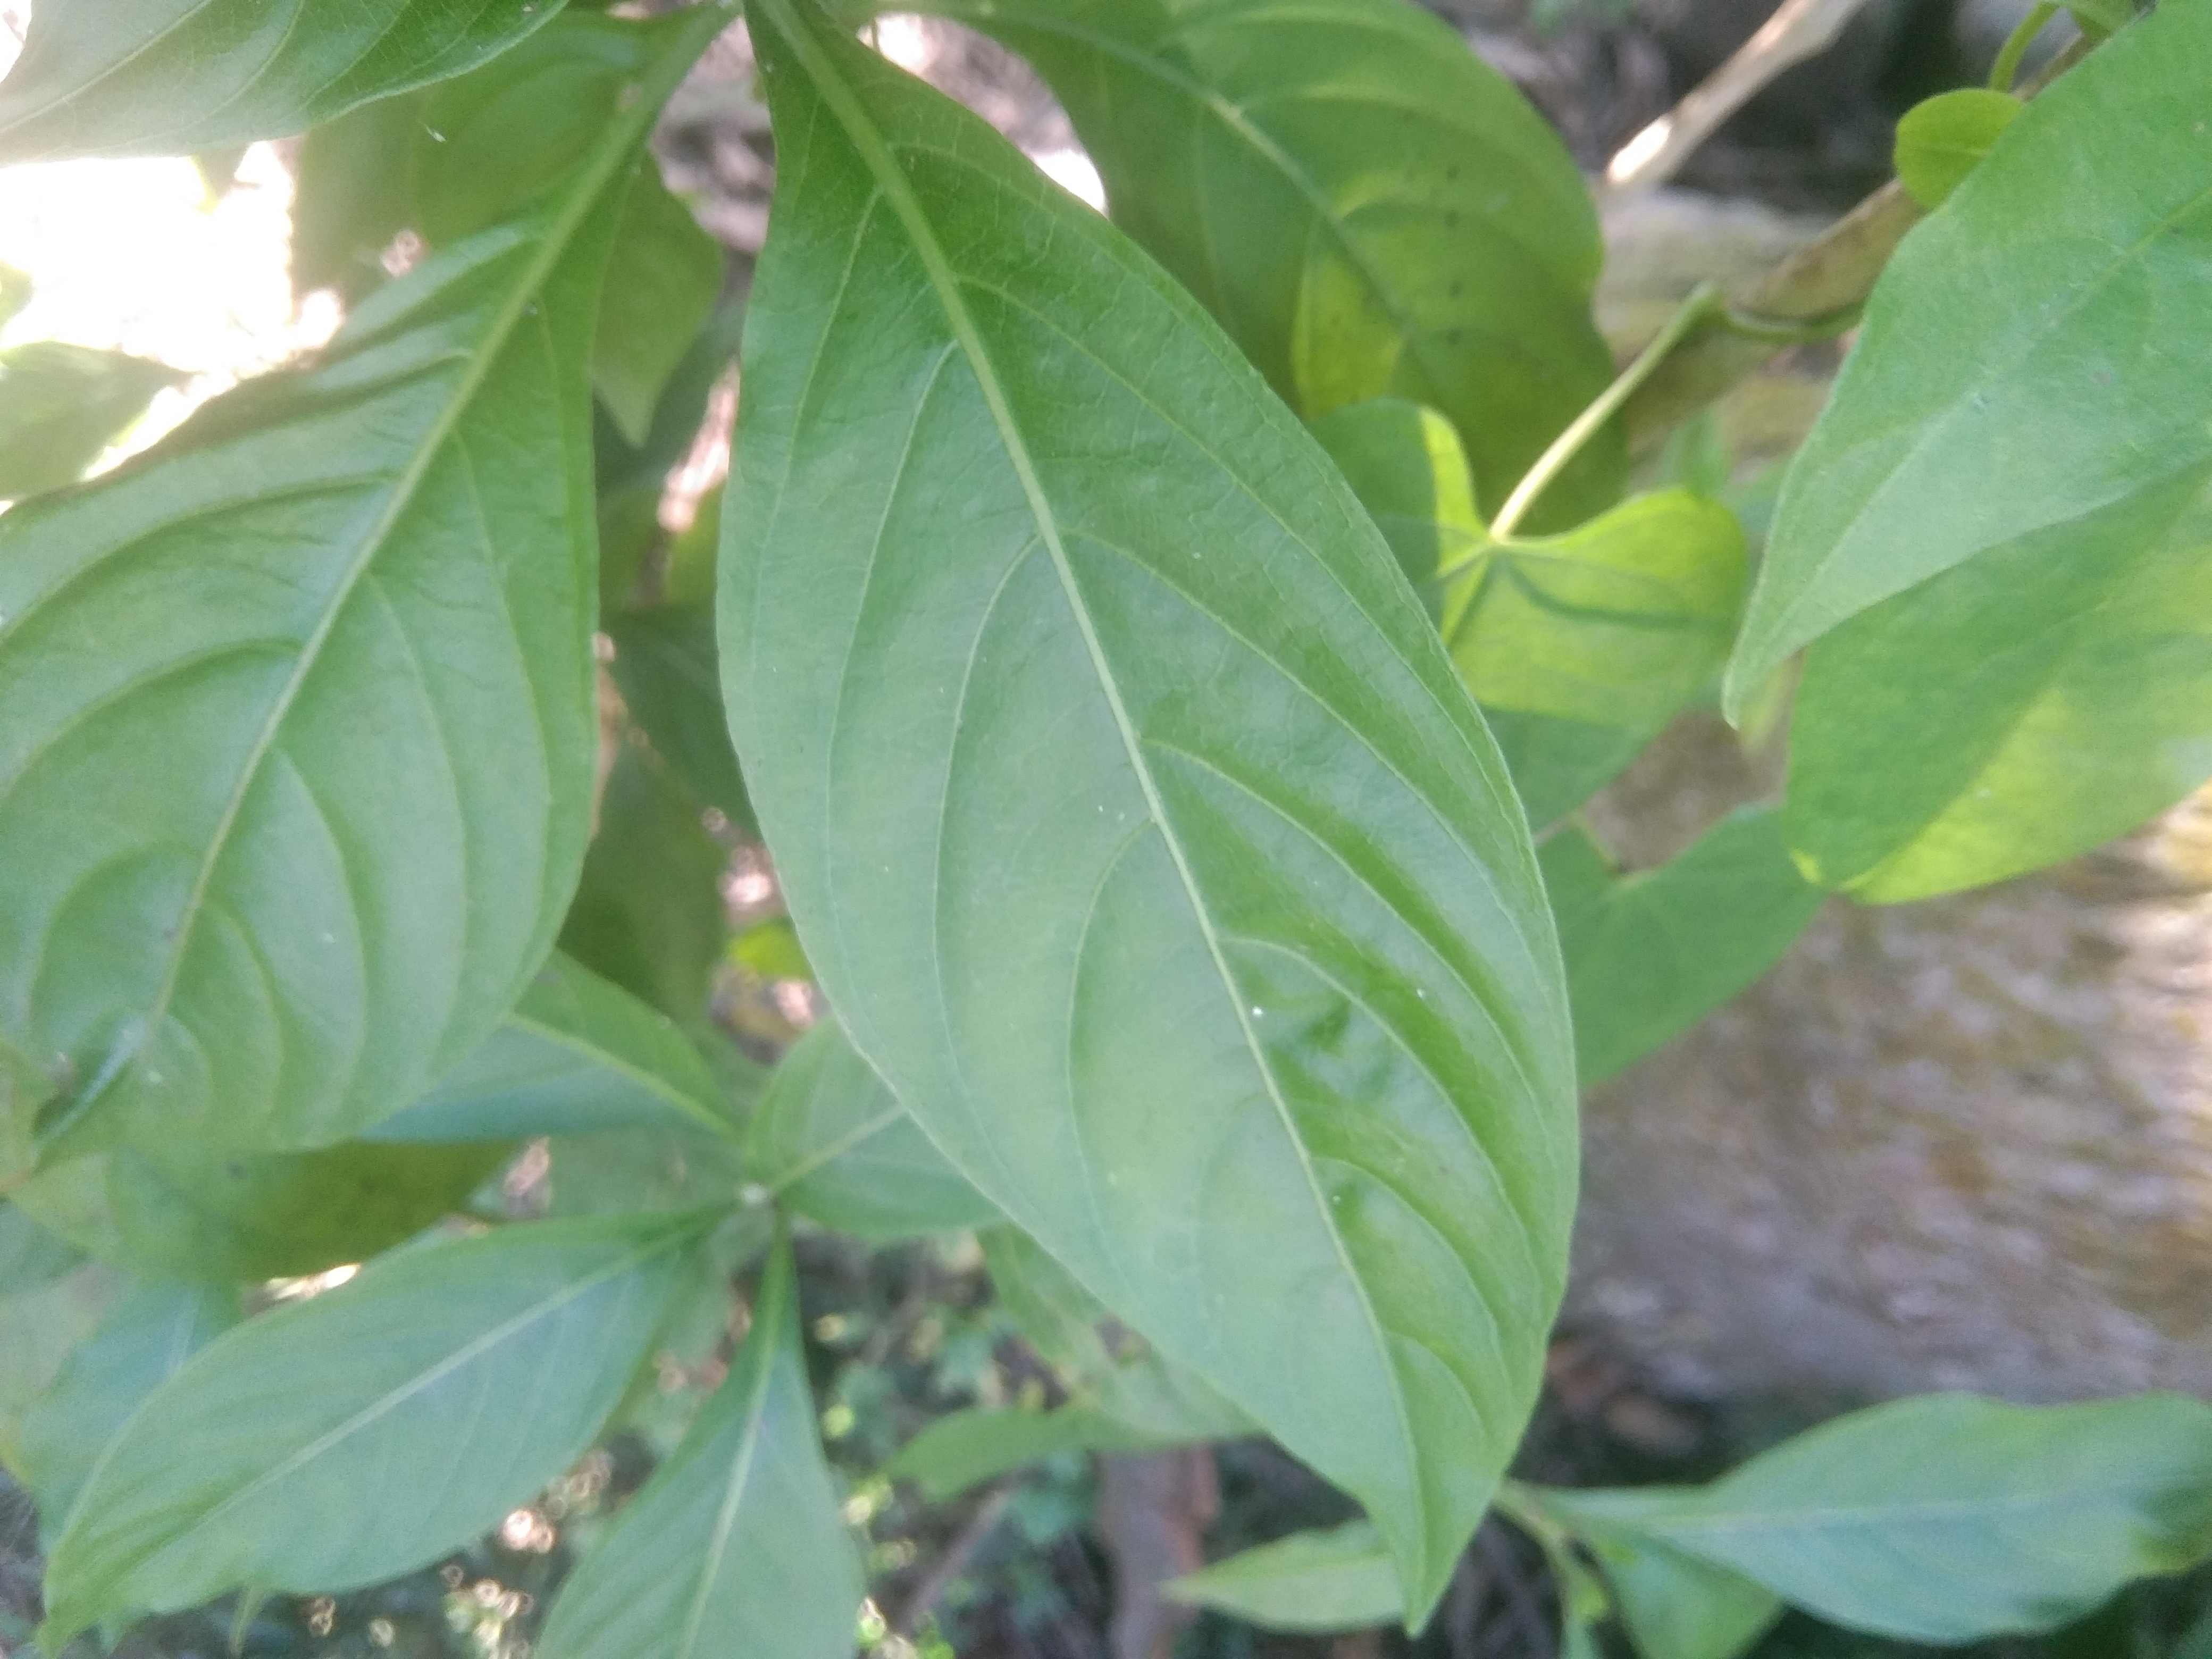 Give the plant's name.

vasaka
